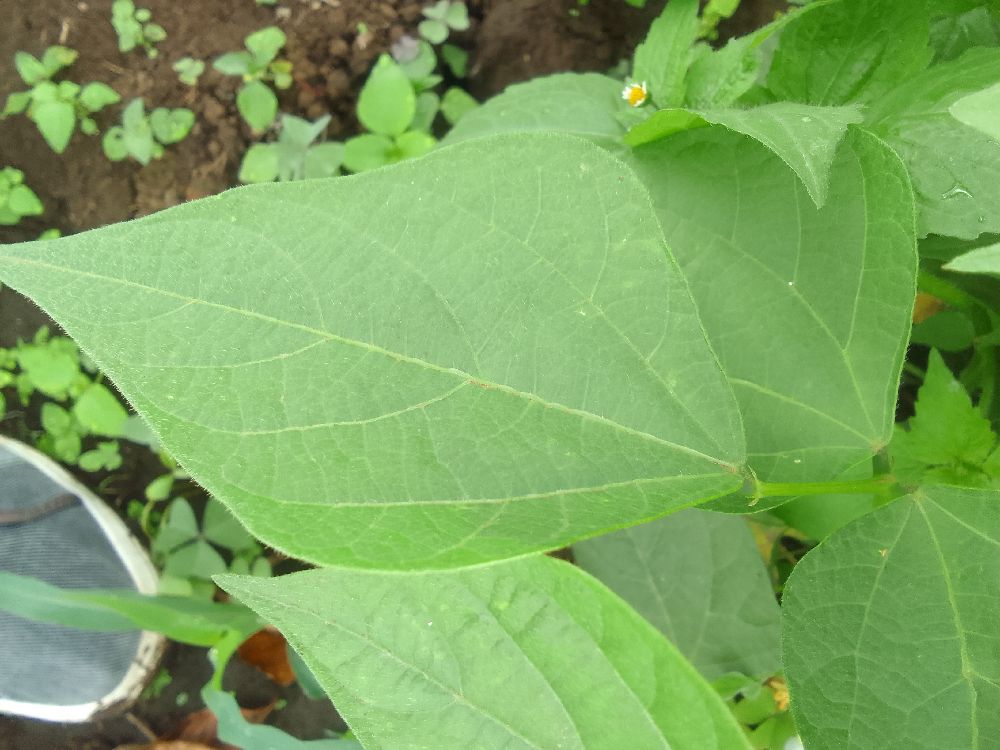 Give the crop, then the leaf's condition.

common bean, healthy
